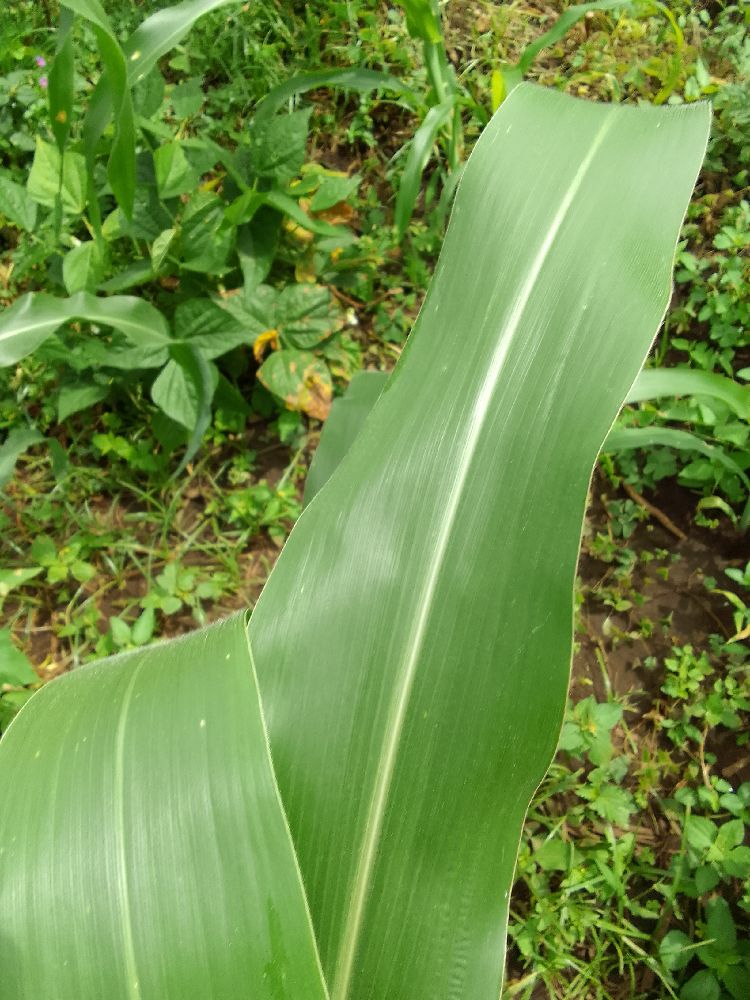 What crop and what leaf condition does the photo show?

maize, healthy
